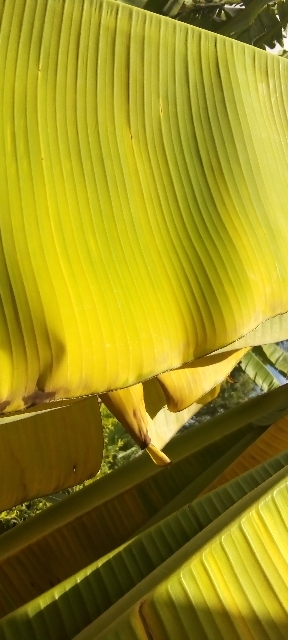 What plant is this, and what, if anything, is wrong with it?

banana, fusarium wilt race 1
